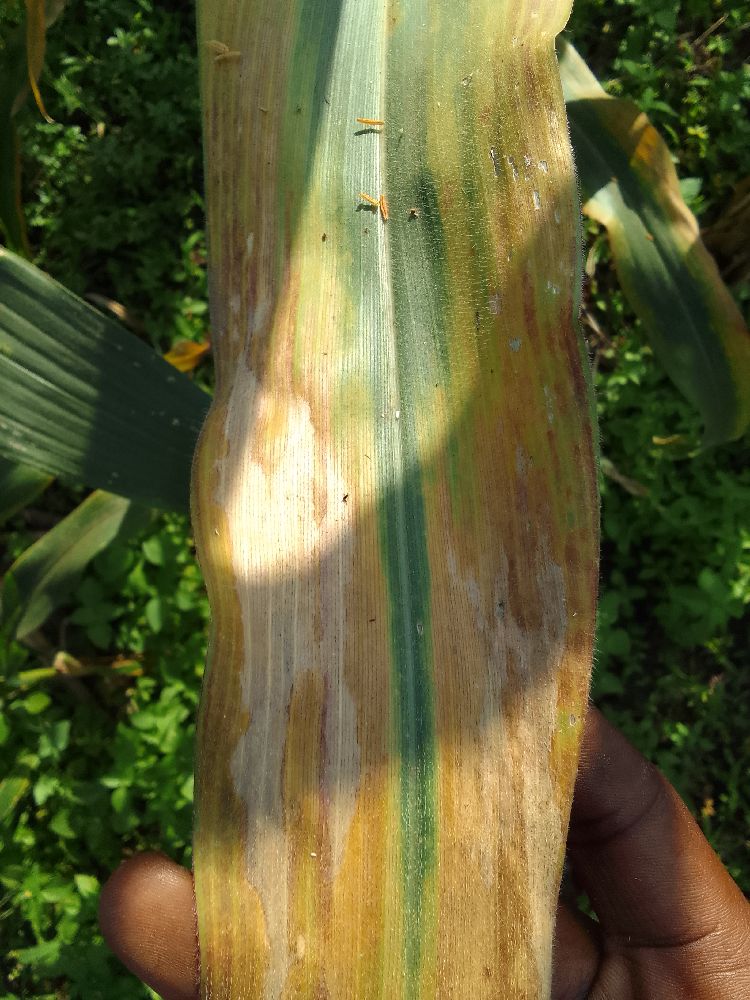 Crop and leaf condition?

maize, maize lethal necrosis
